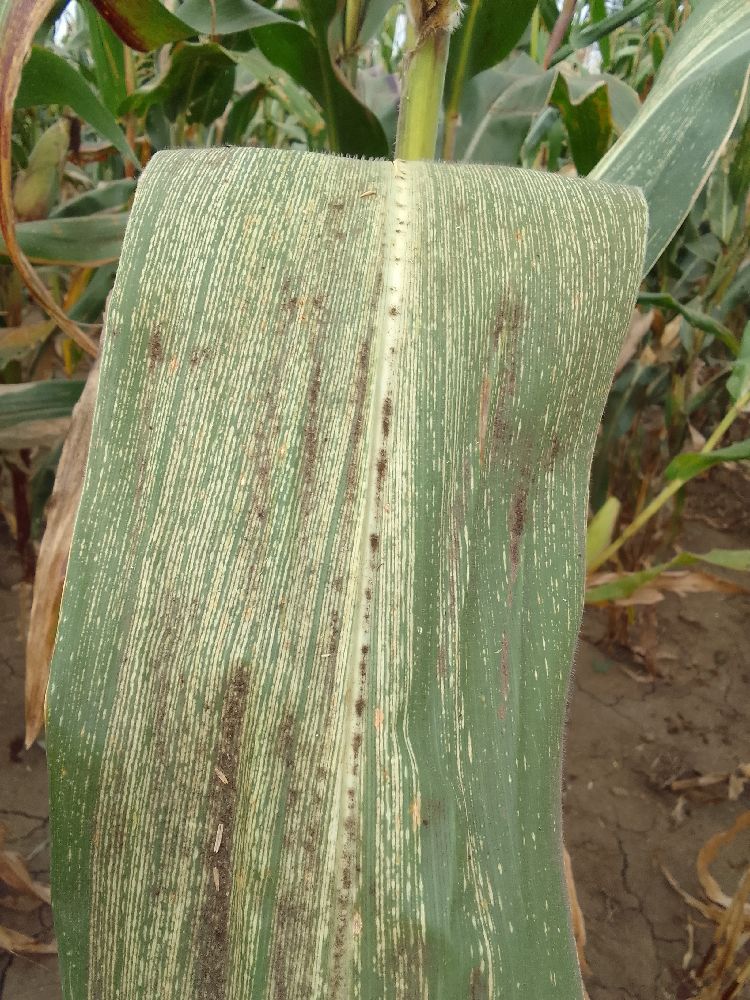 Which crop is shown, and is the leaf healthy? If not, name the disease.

maize, maize streak virus
